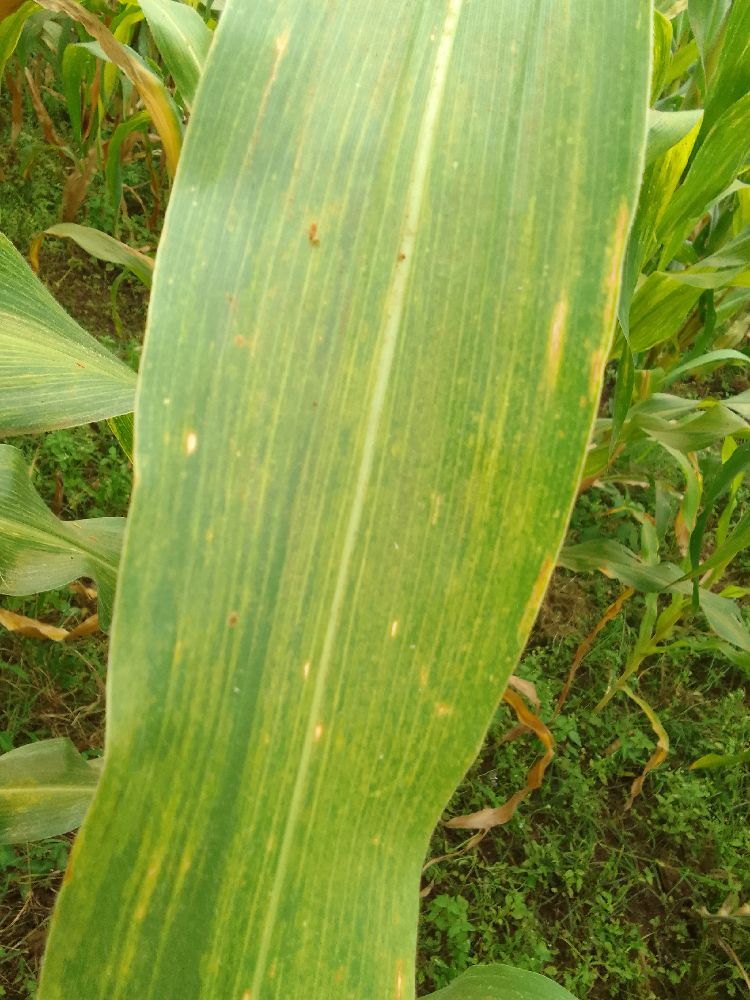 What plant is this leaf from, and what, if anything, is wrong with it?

maize, maize lethal necrosis
